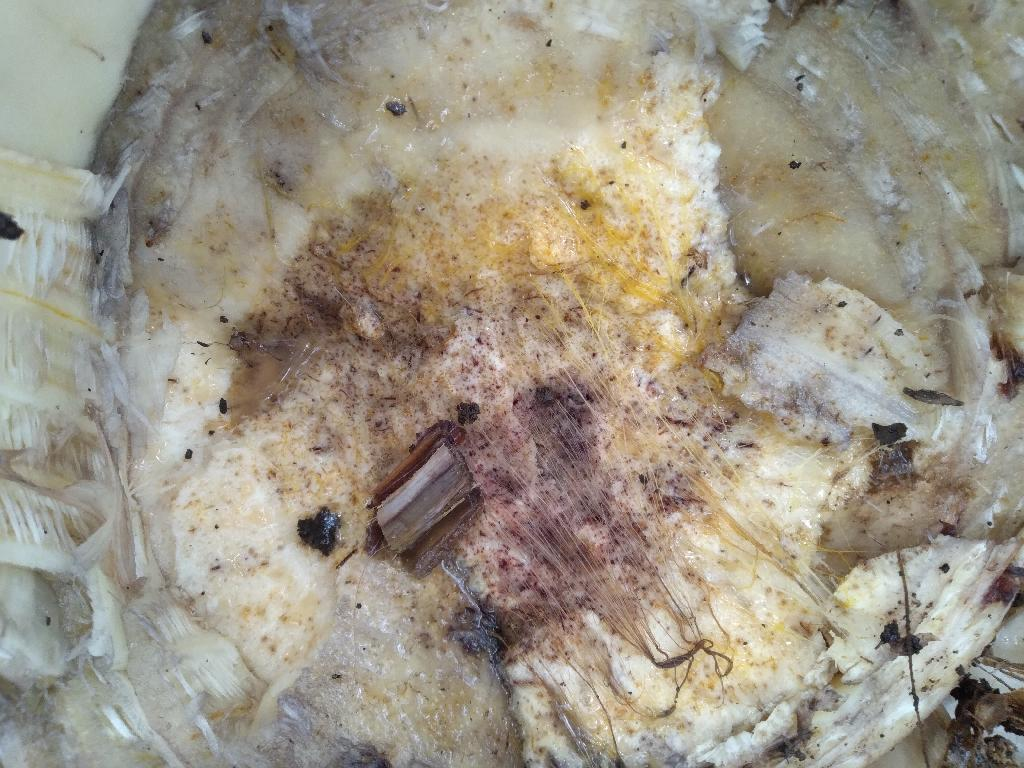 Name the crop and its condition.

banana, fusarium wilt race 1
